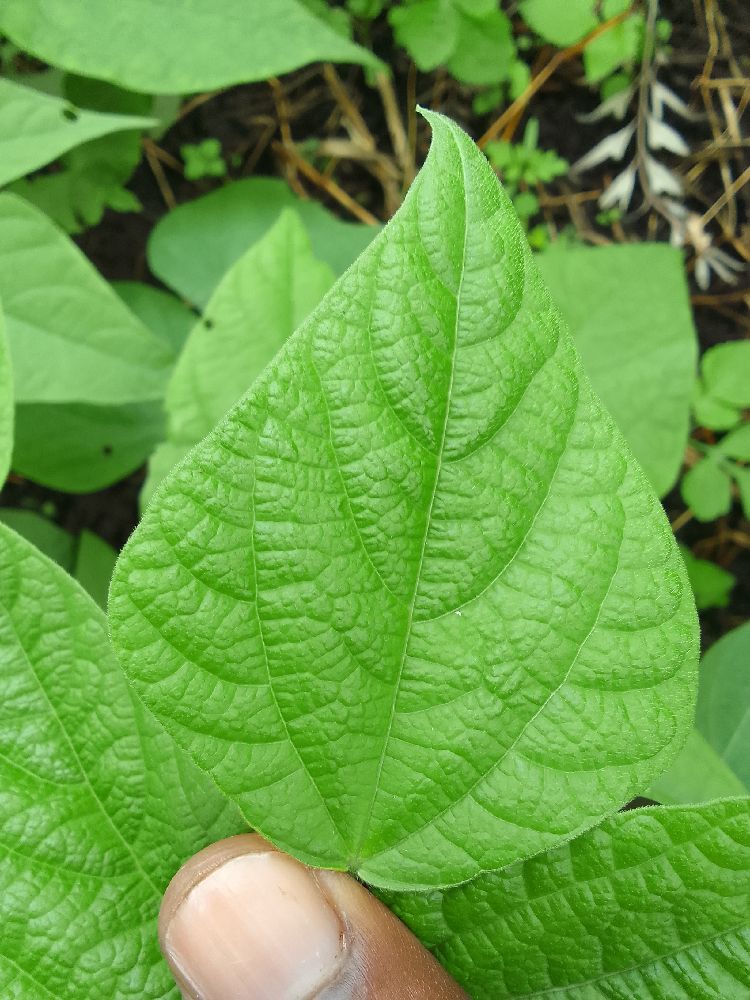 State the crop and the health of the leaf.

common bean, healthy
